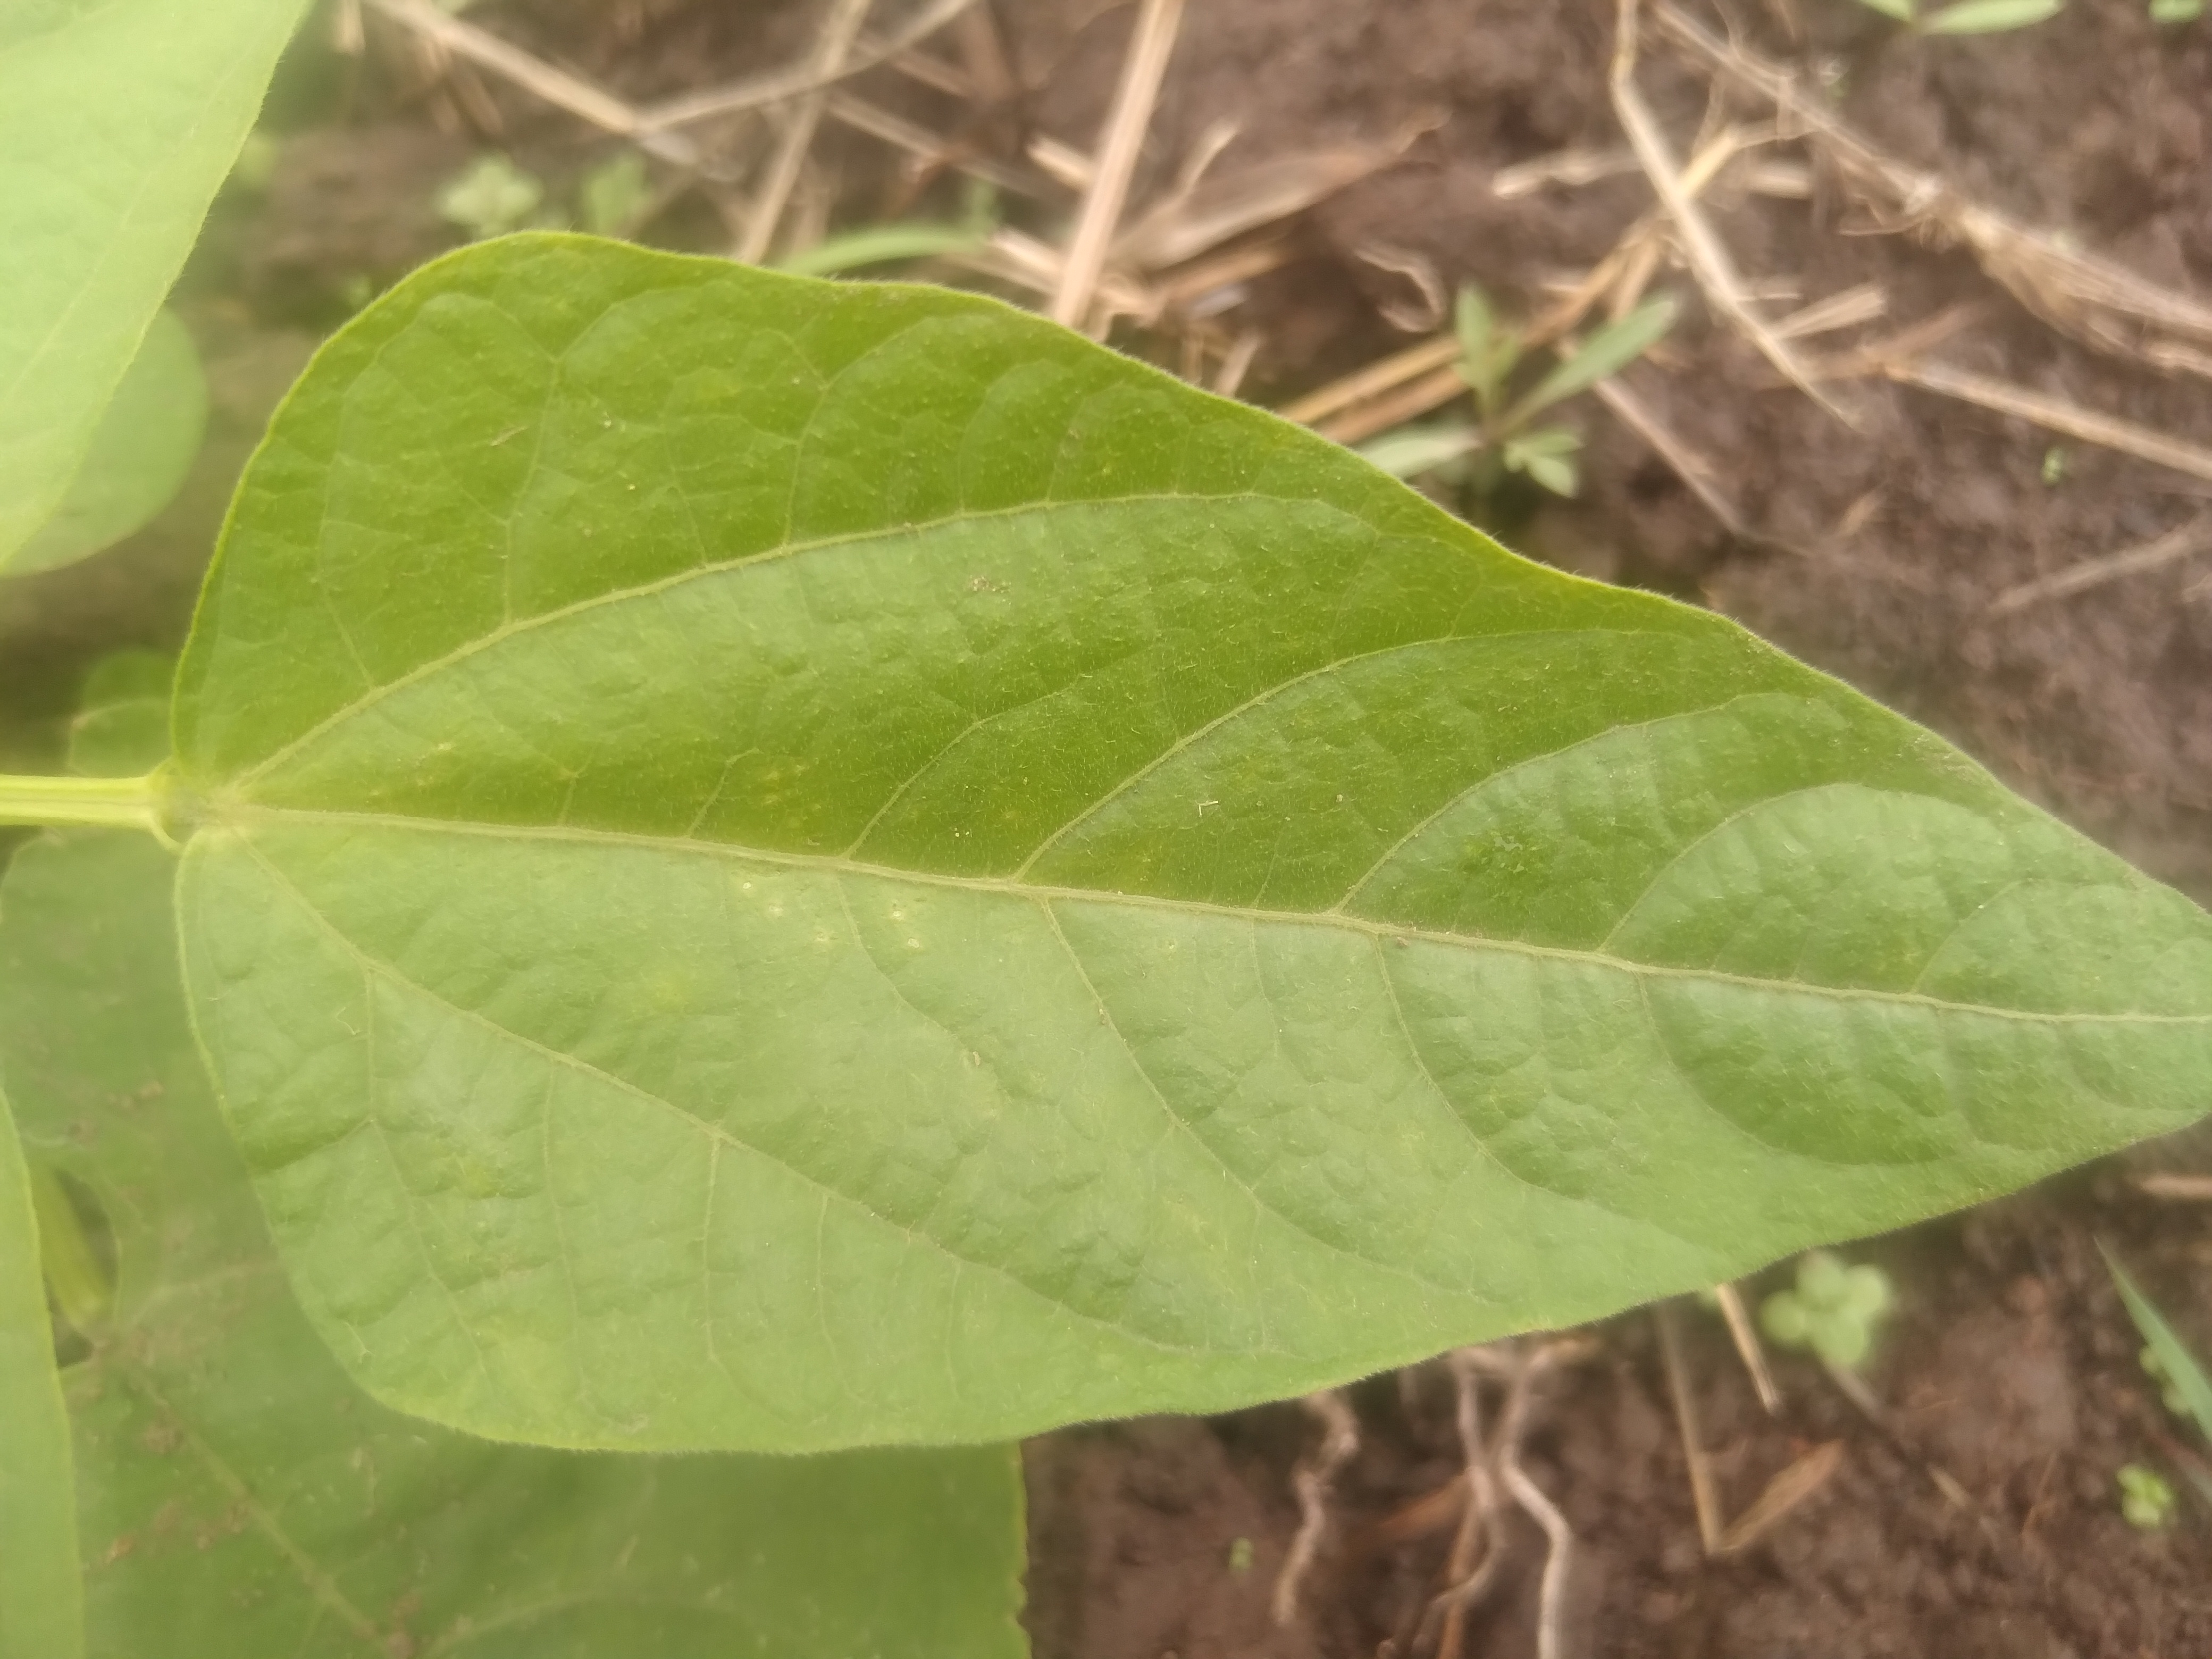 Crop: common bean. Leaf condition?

healthy
